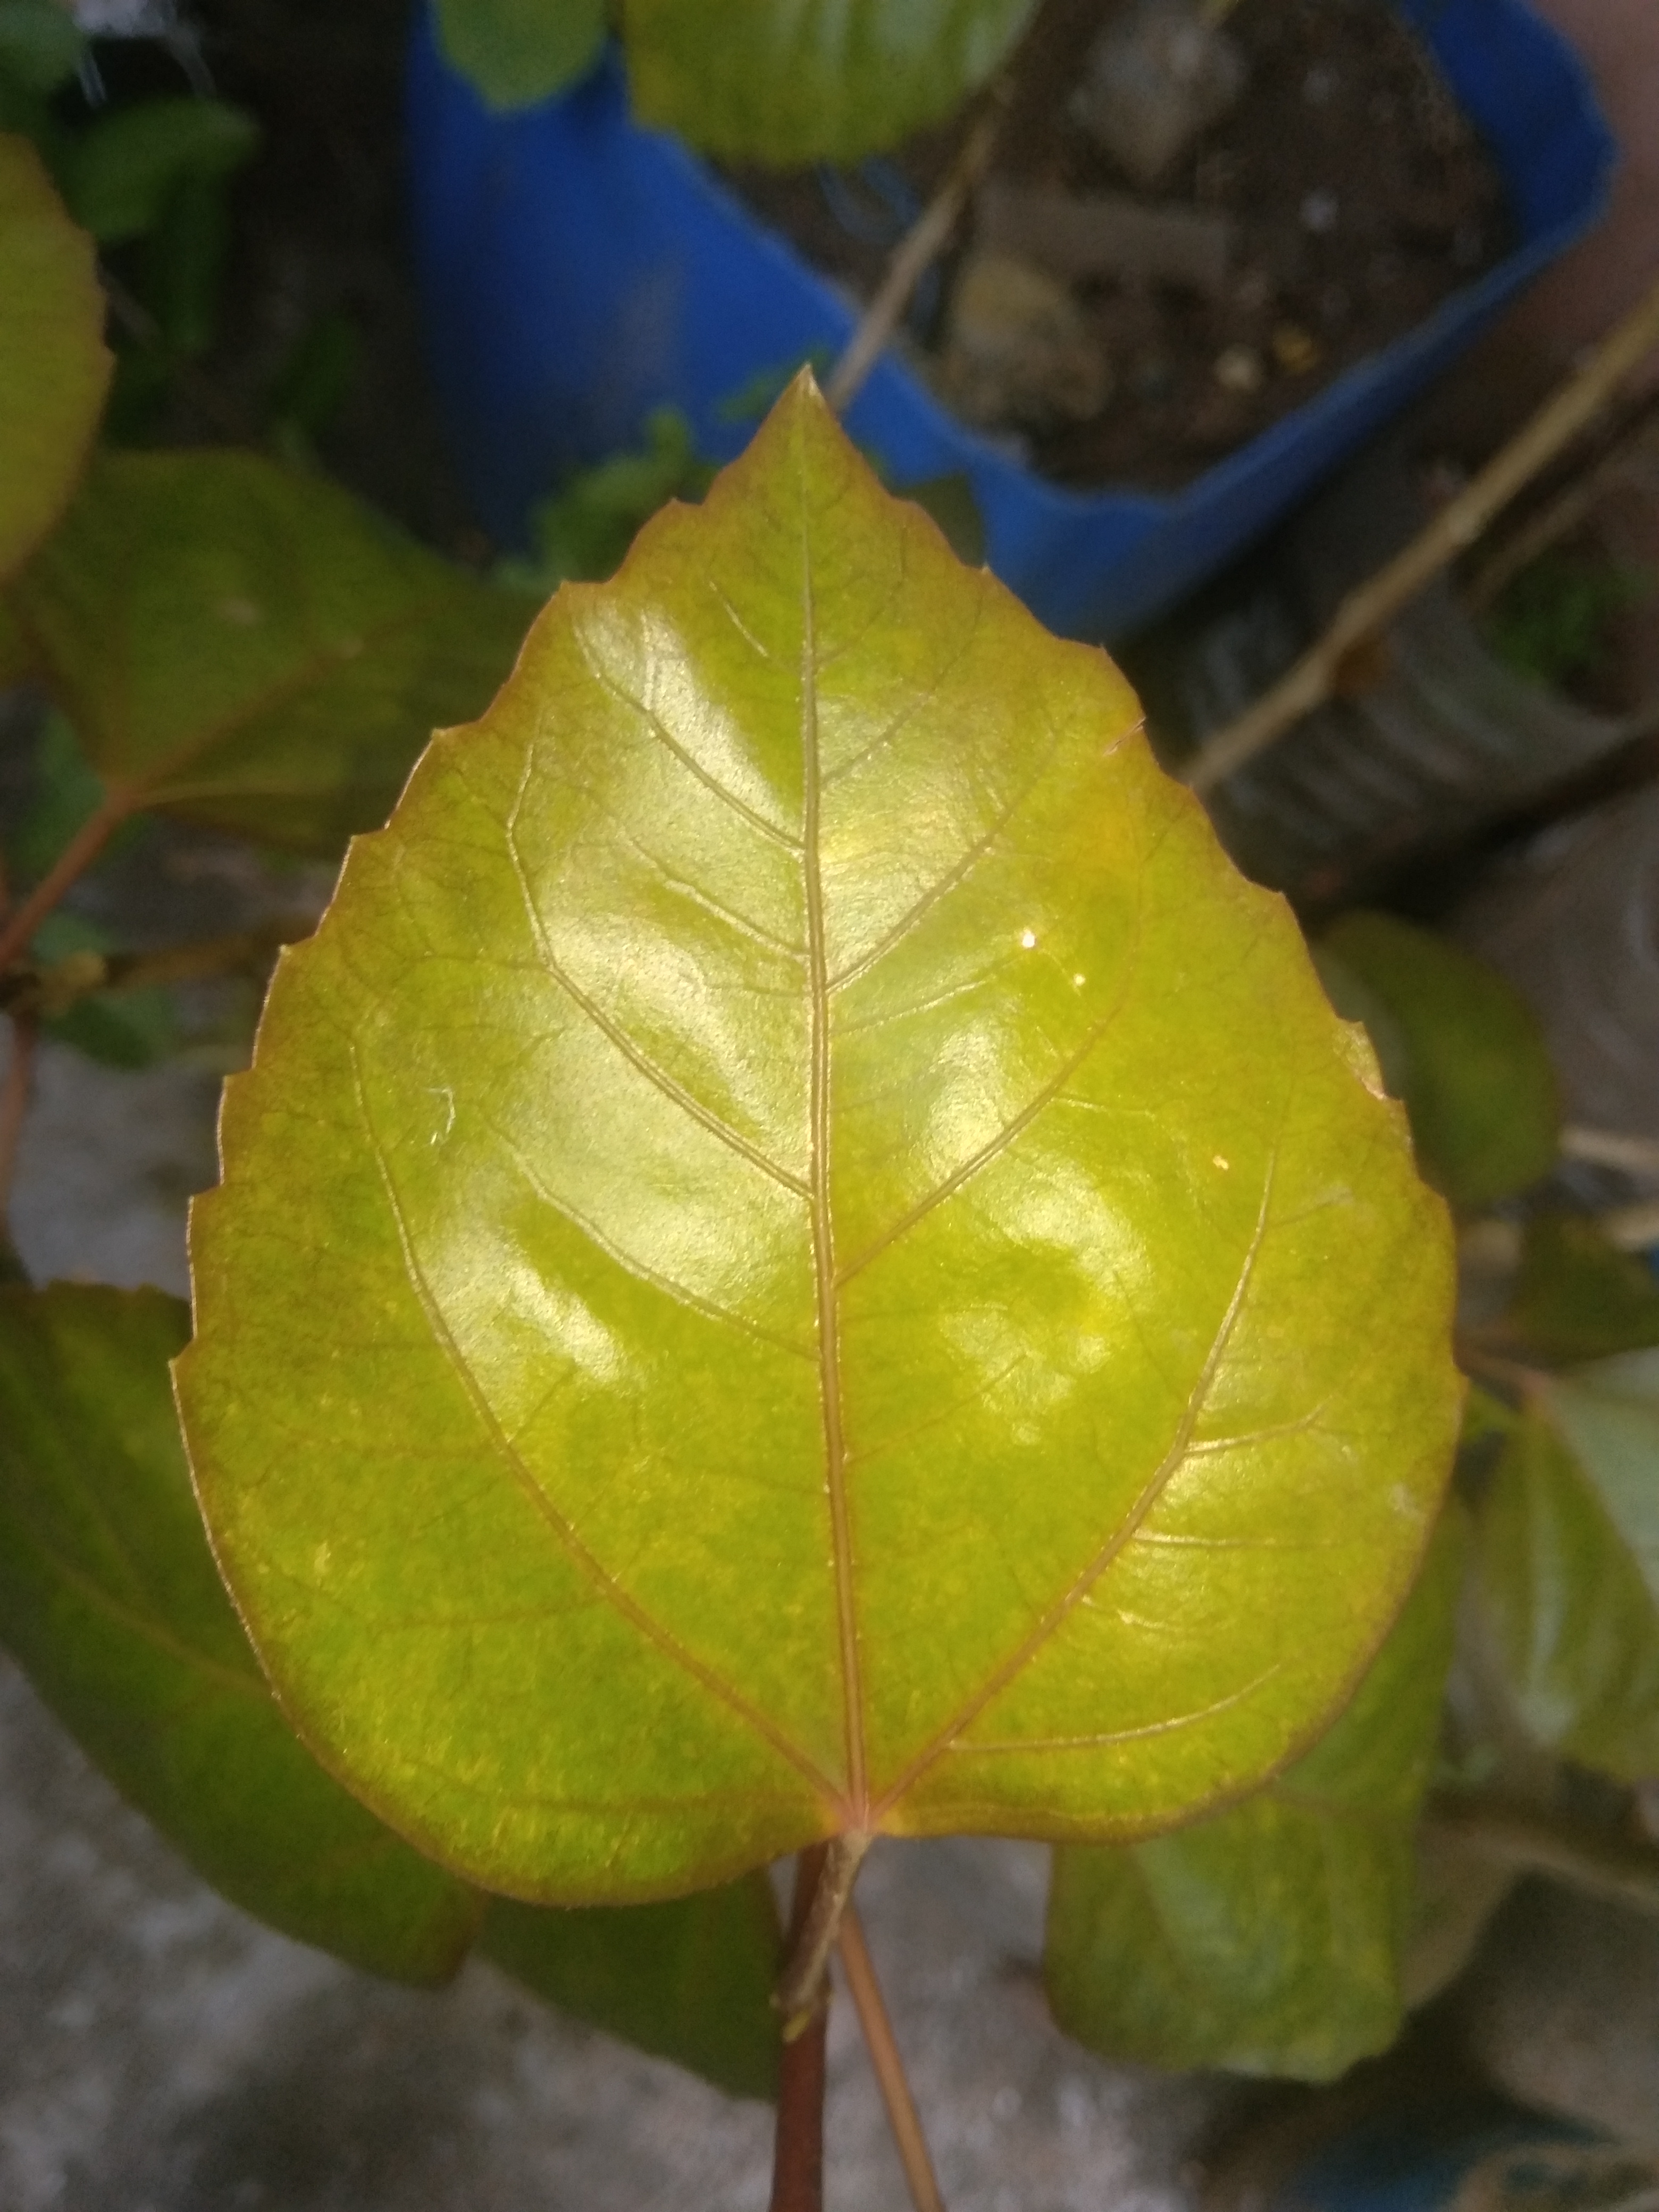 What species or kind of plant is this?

hibiscus
